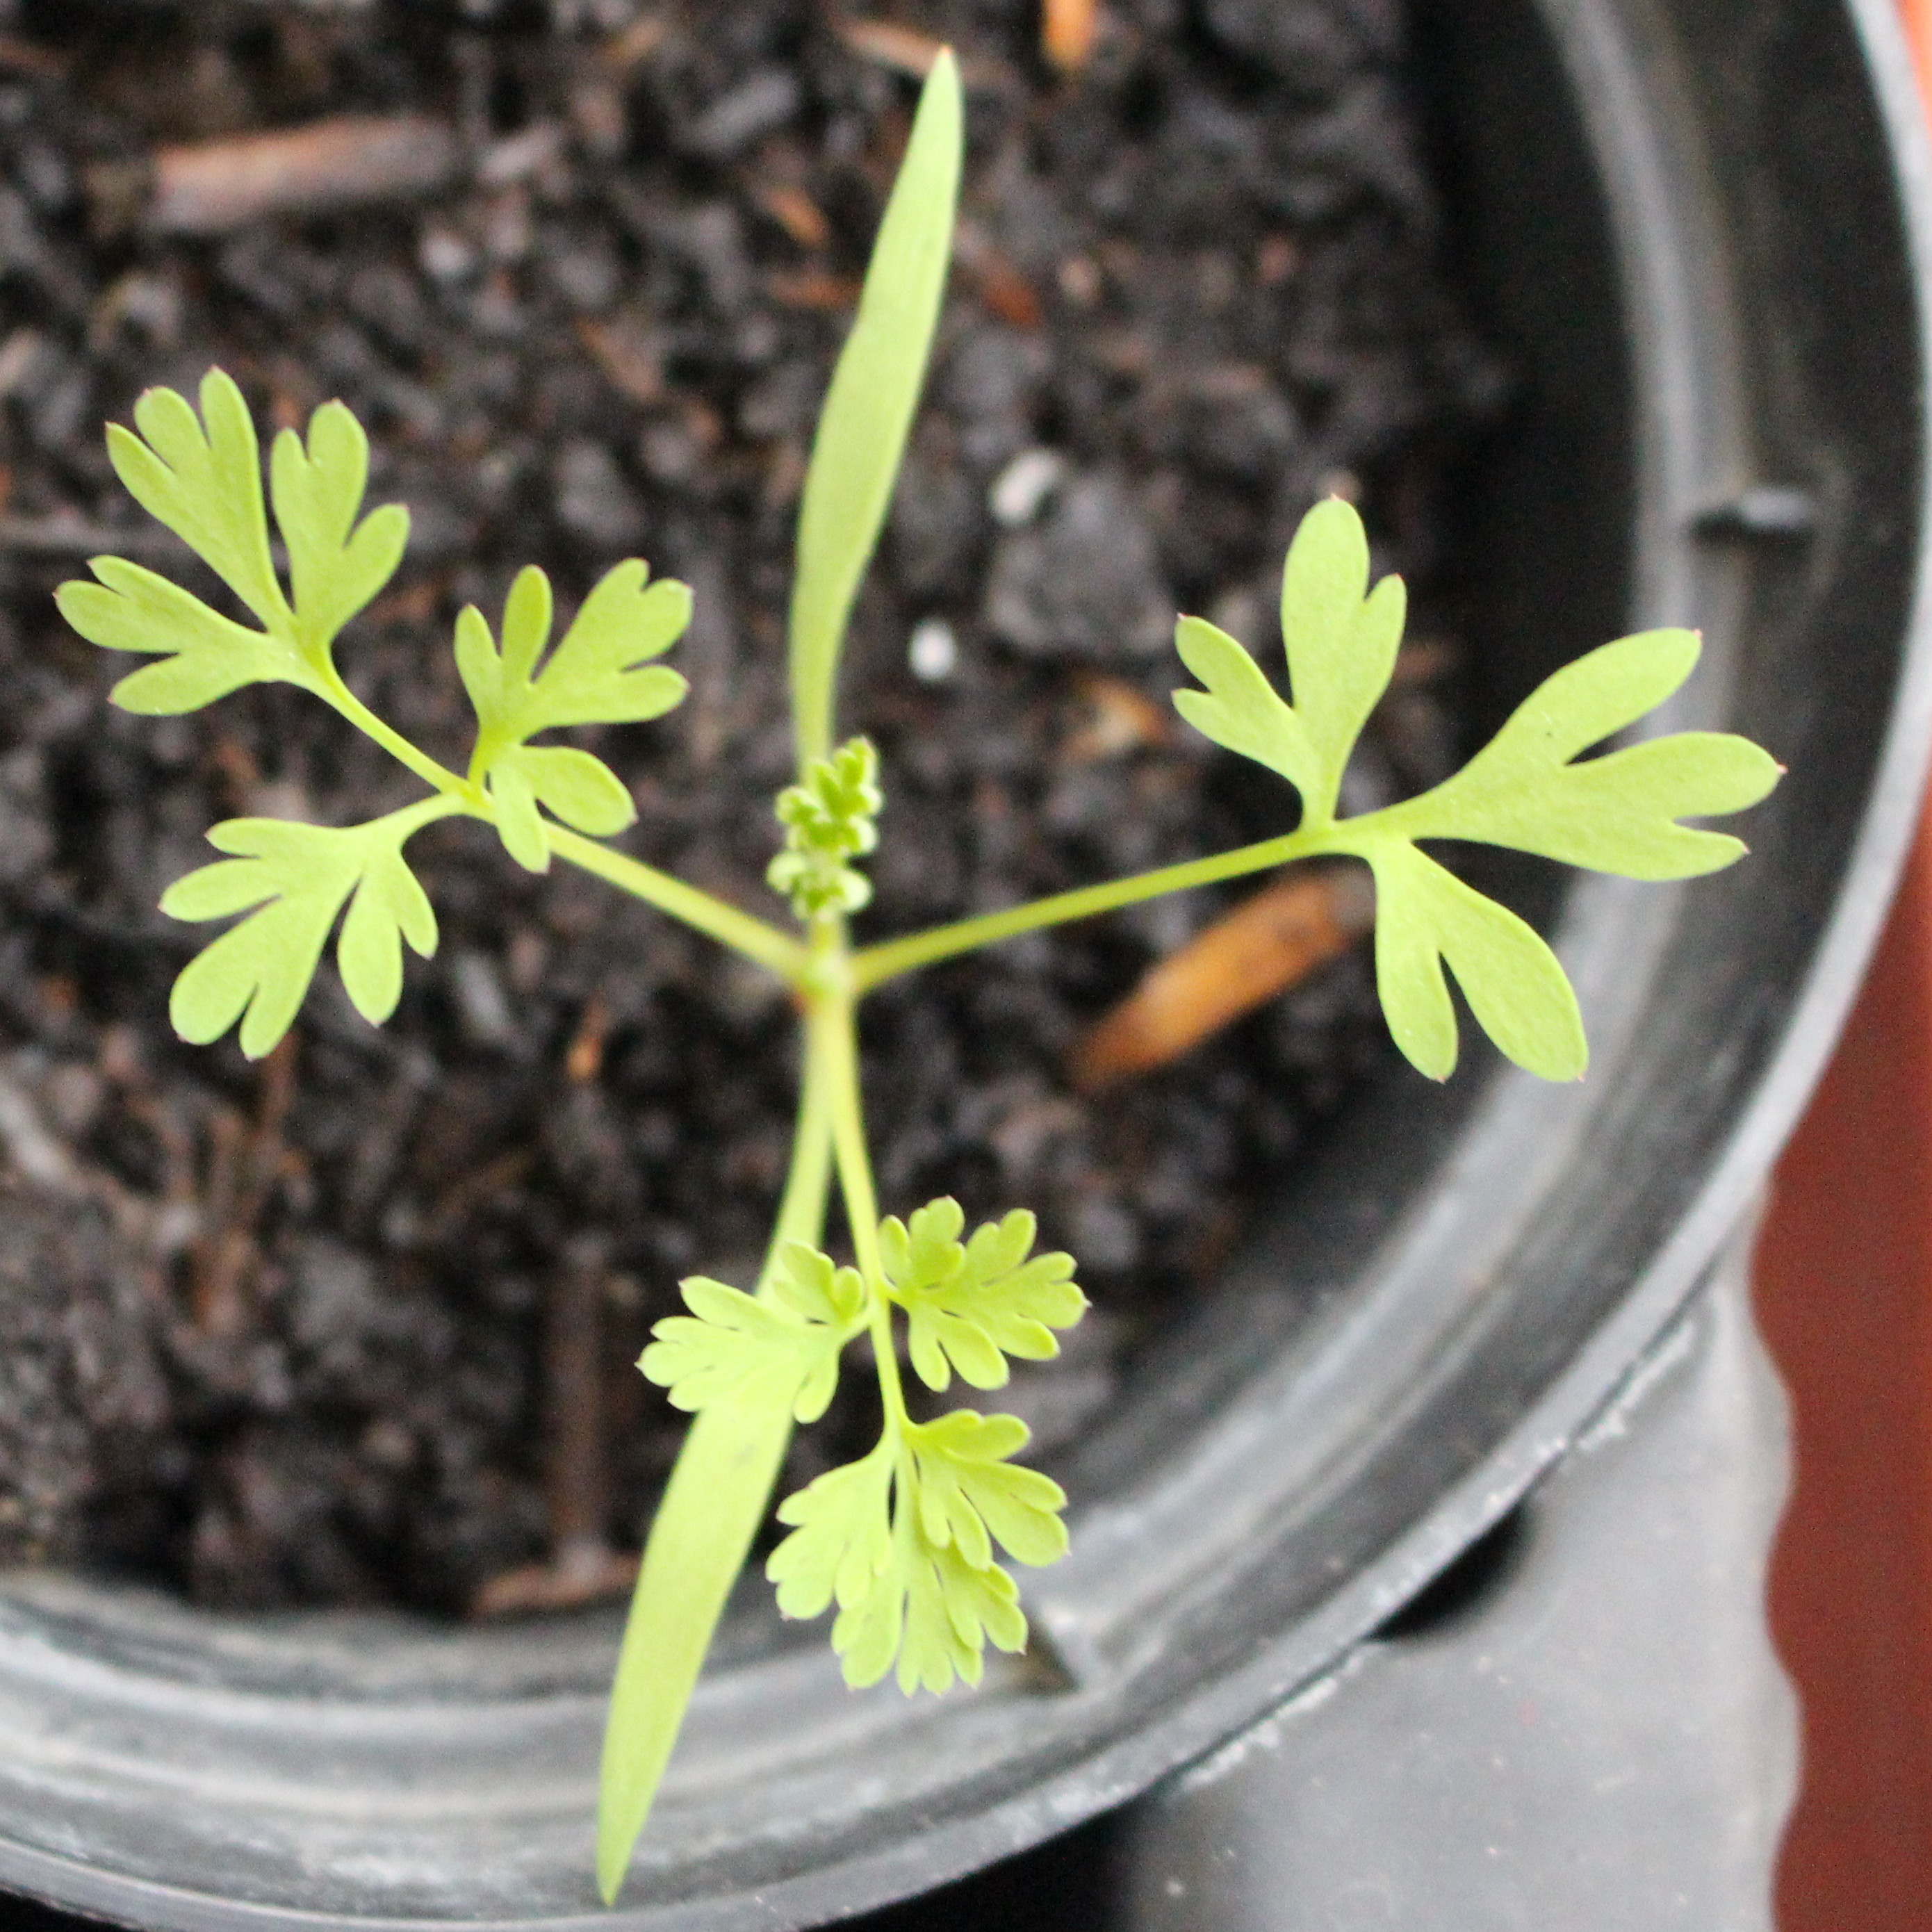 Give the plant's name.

Fumaria officinalis
